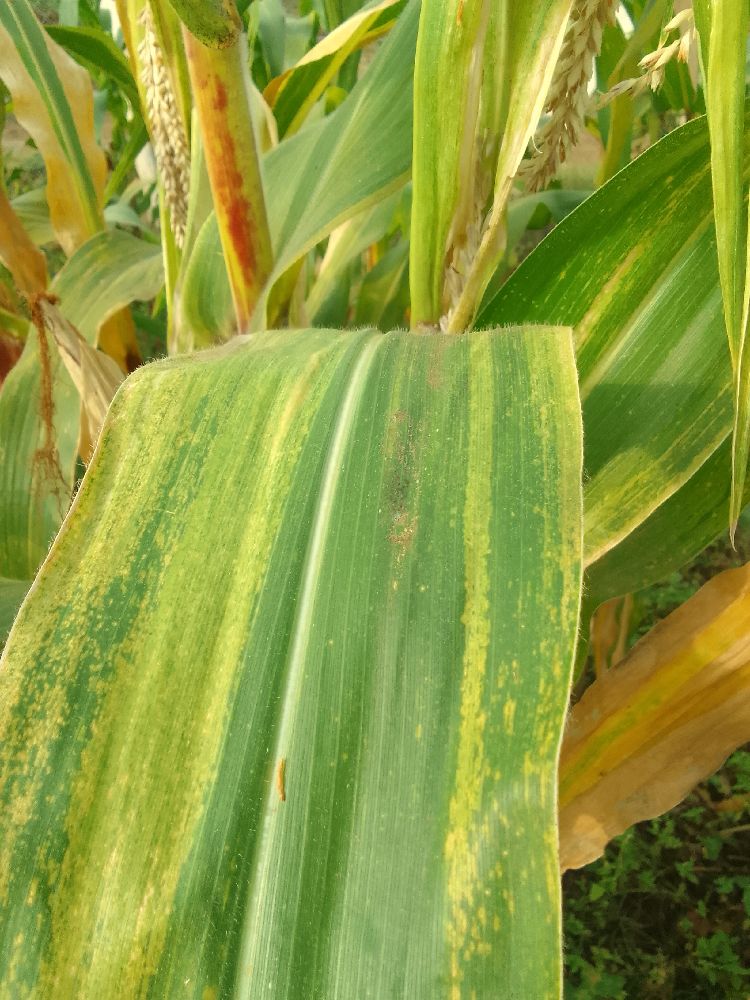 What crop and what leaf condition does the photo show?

maize, maize lethal necrosis
